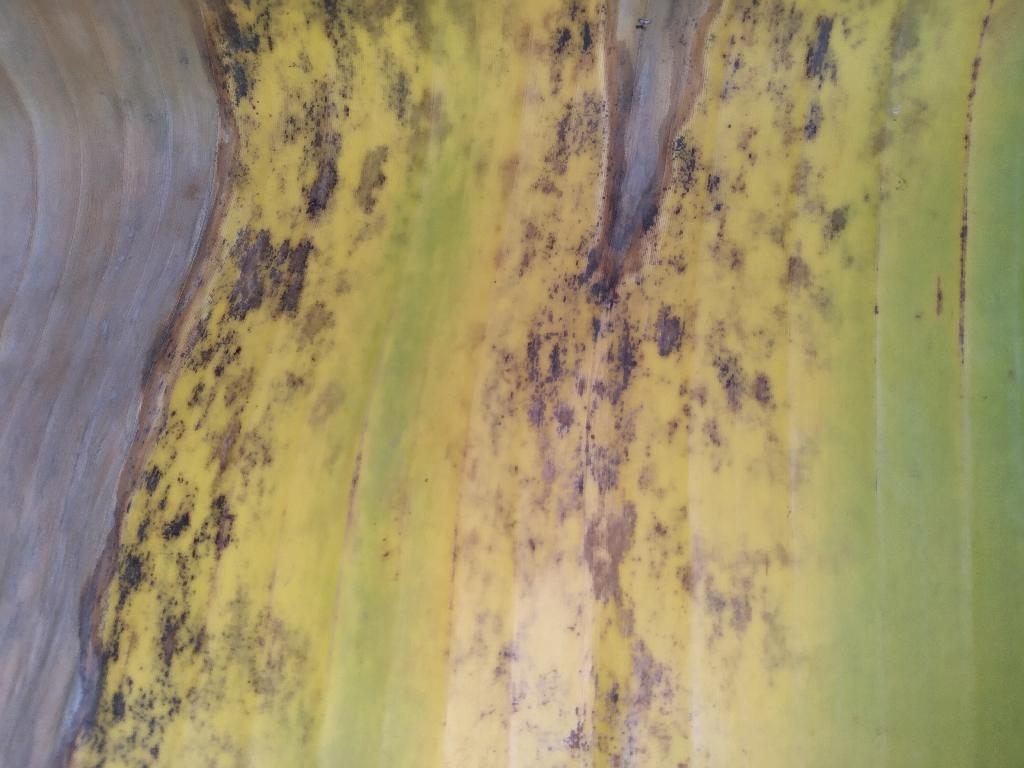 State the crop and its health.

banana, black sigatoka
